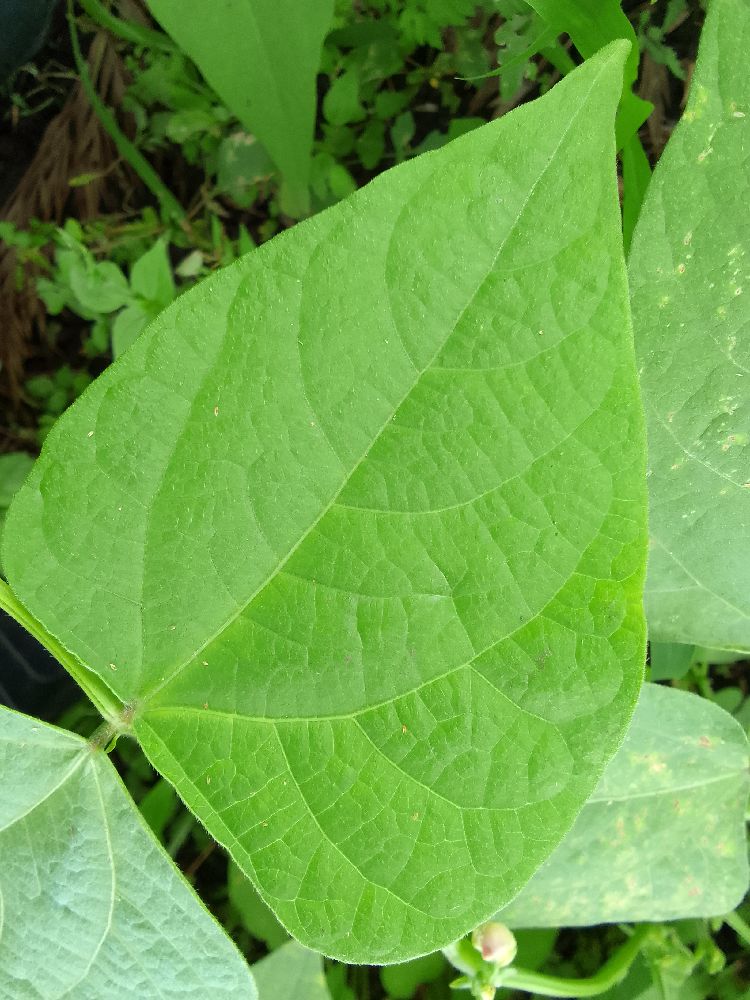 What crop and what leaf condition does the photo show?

common bean, healthy
